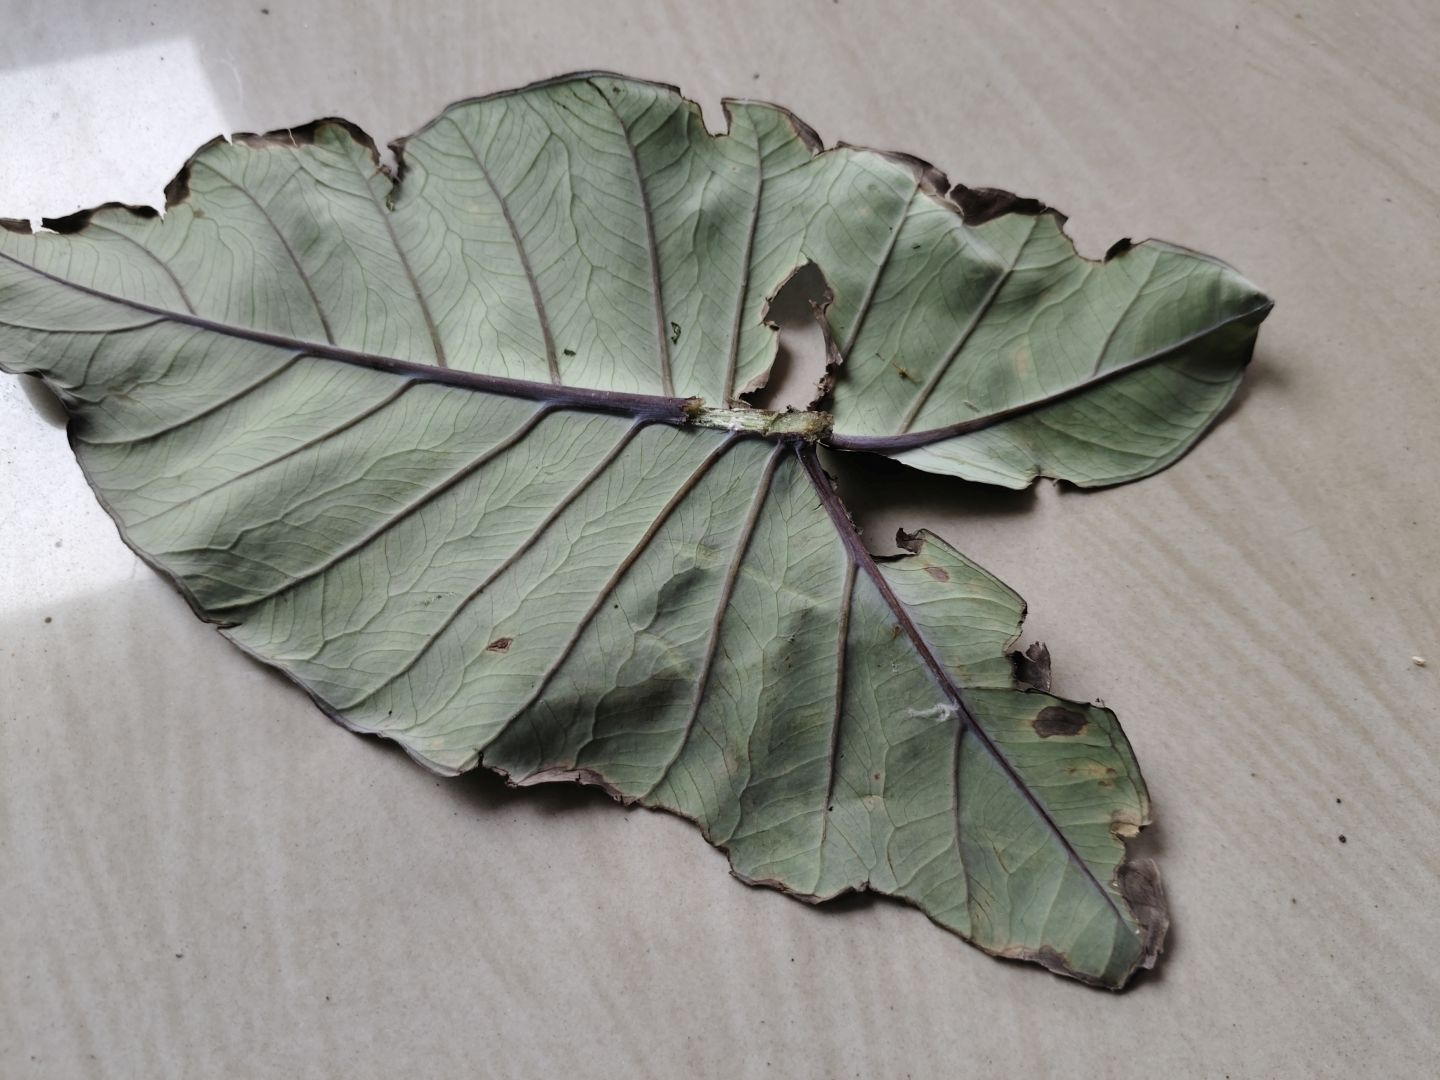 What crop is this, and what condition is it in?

taro, leaf blight
